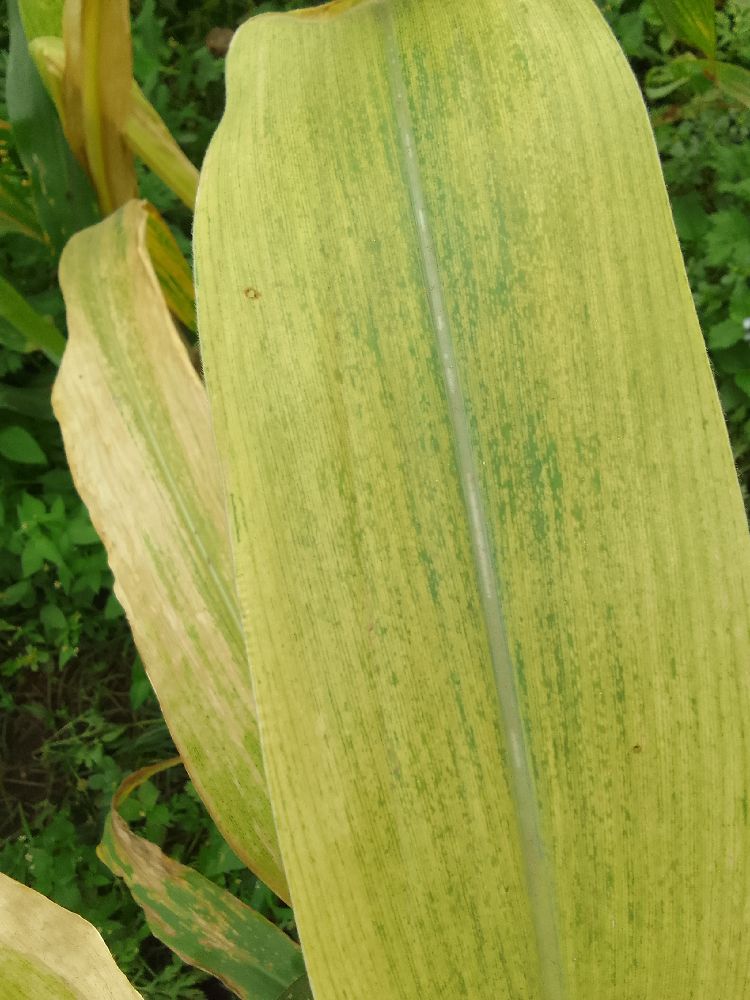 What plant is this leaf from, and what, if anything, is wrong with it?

maize, maize lethal necrosis
